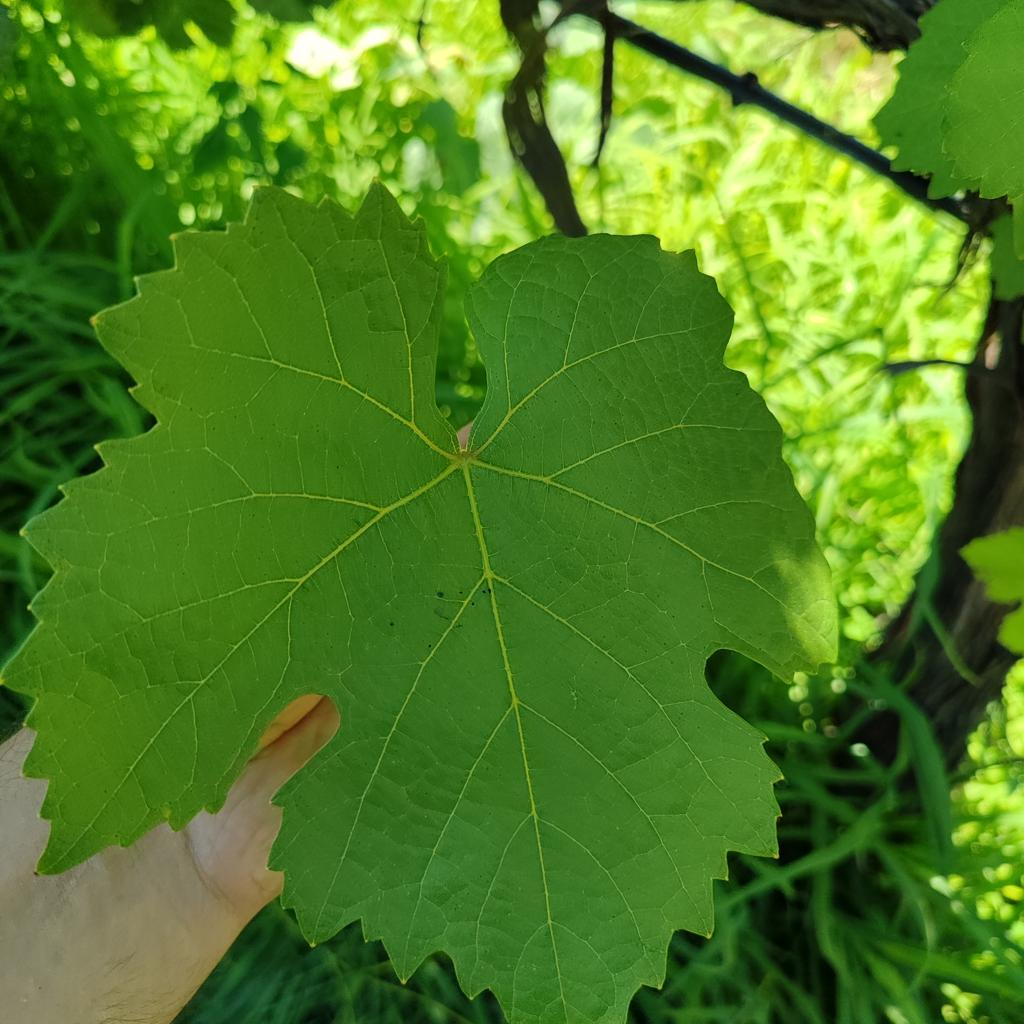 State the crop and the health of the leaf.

grapevine, healthy
